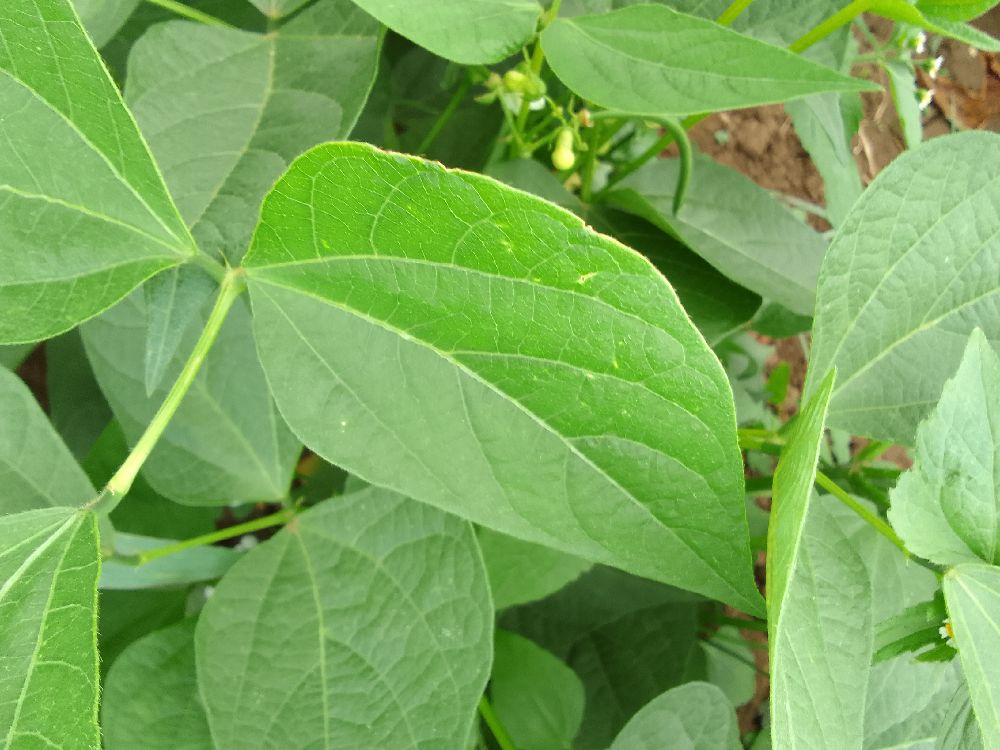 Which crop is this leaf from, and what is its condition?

common bean, healthy
